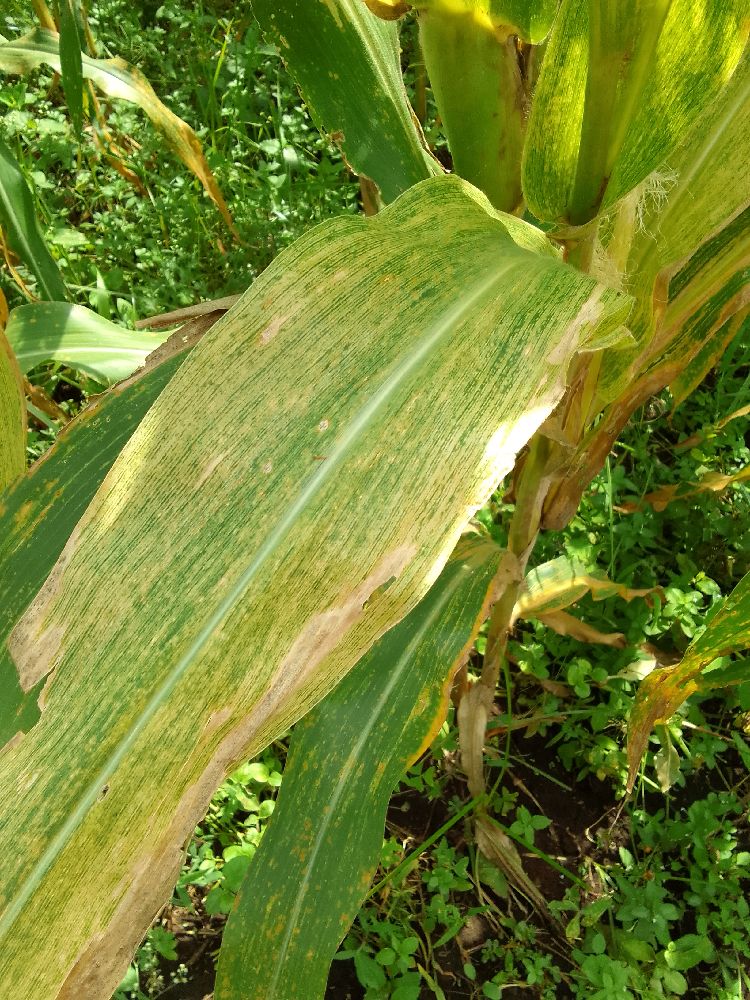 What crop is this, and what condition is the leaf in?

maize, maize lethal necrosis
